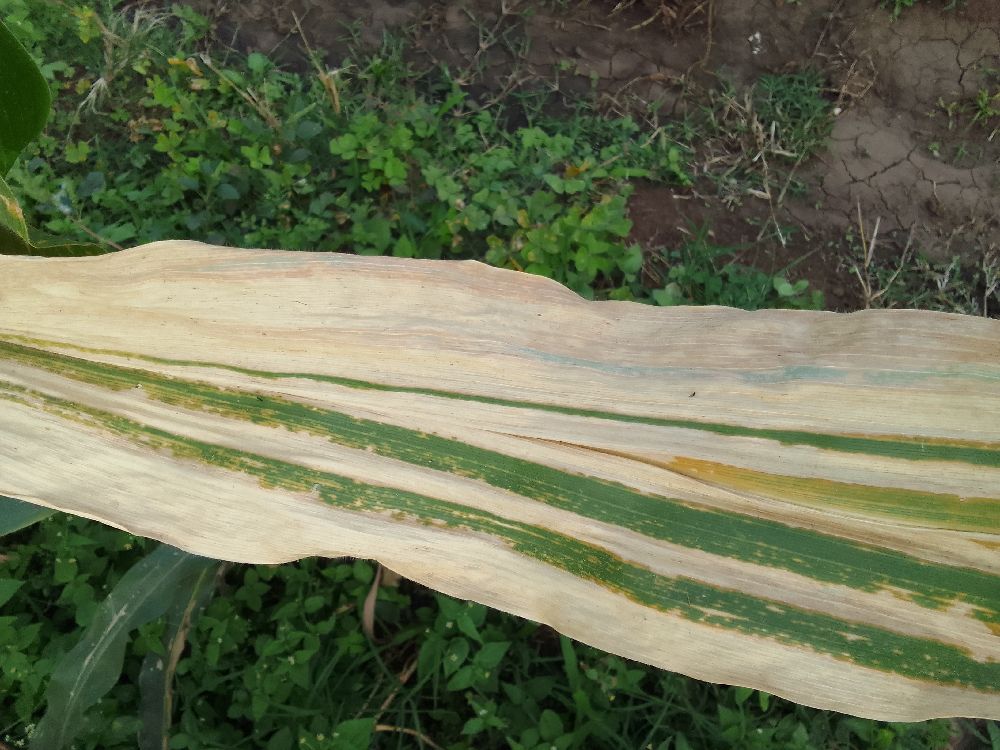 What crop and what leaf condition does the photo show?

maize, maize lethal necrosis
